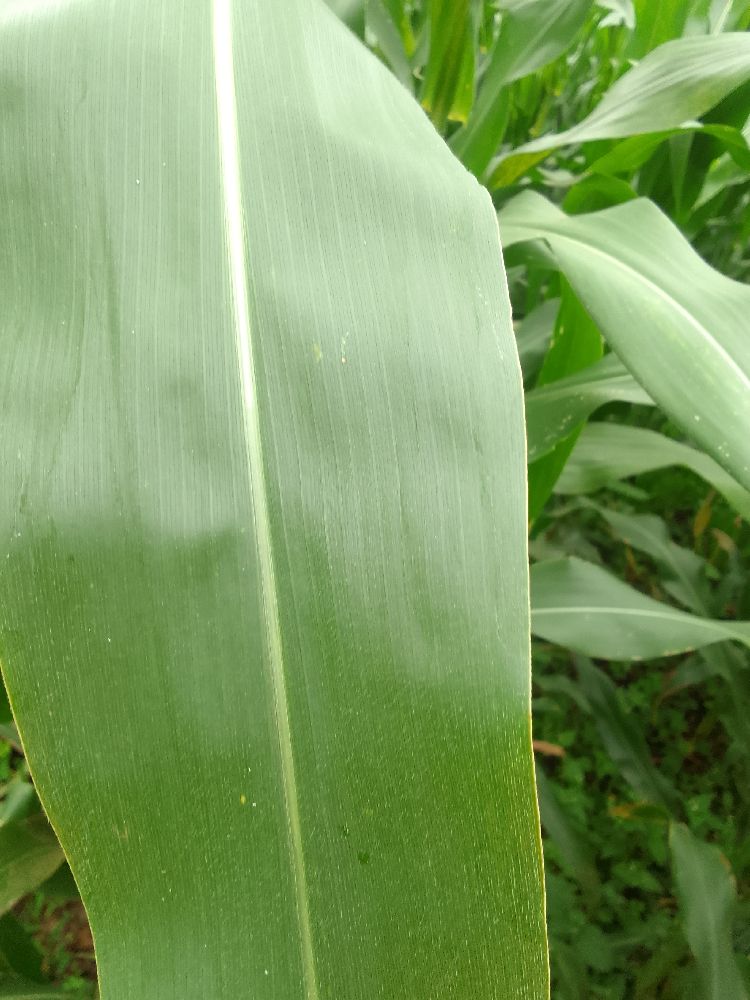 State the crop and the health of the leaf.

maize, healthy
